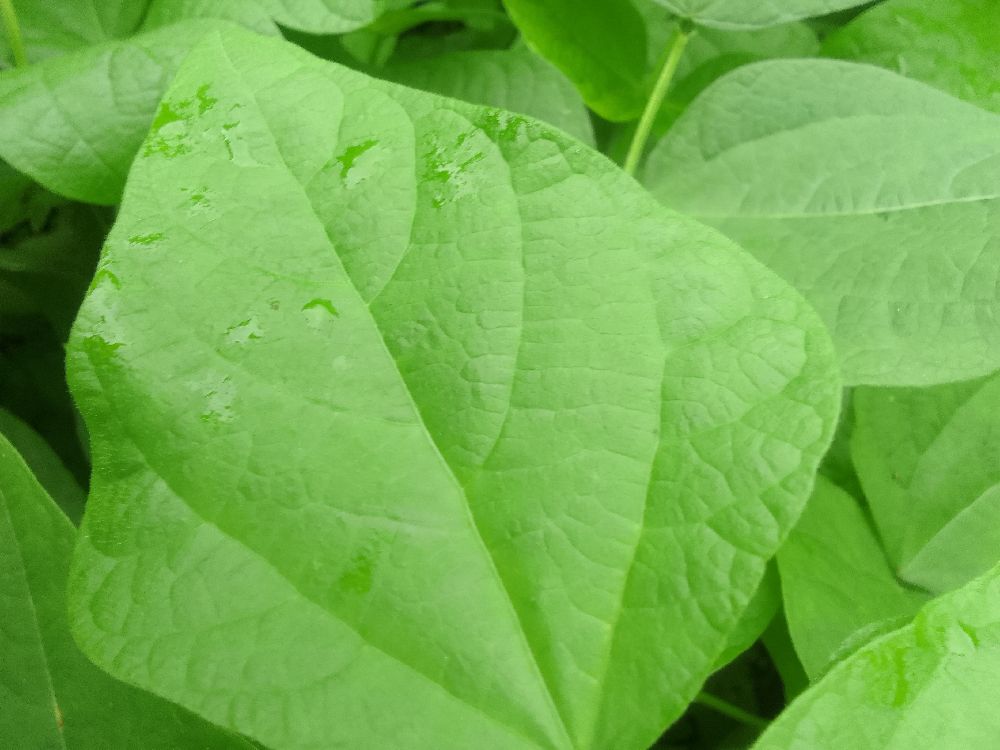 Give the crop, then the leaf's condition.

common bean, healthy
